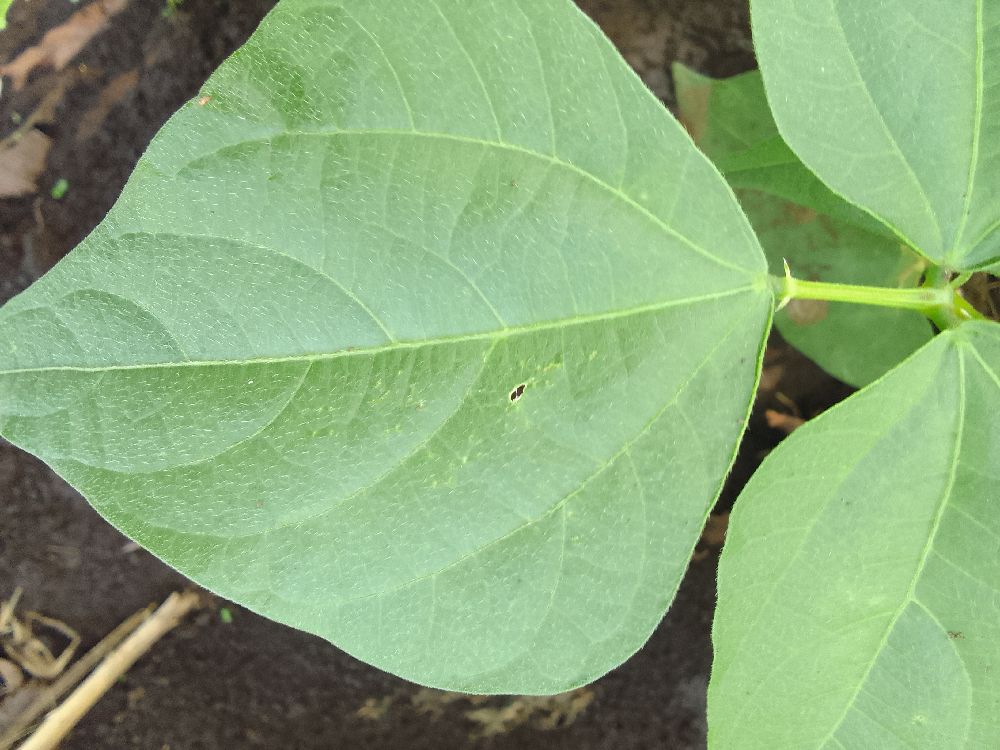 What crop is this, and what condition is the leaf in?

common bean, healthy
